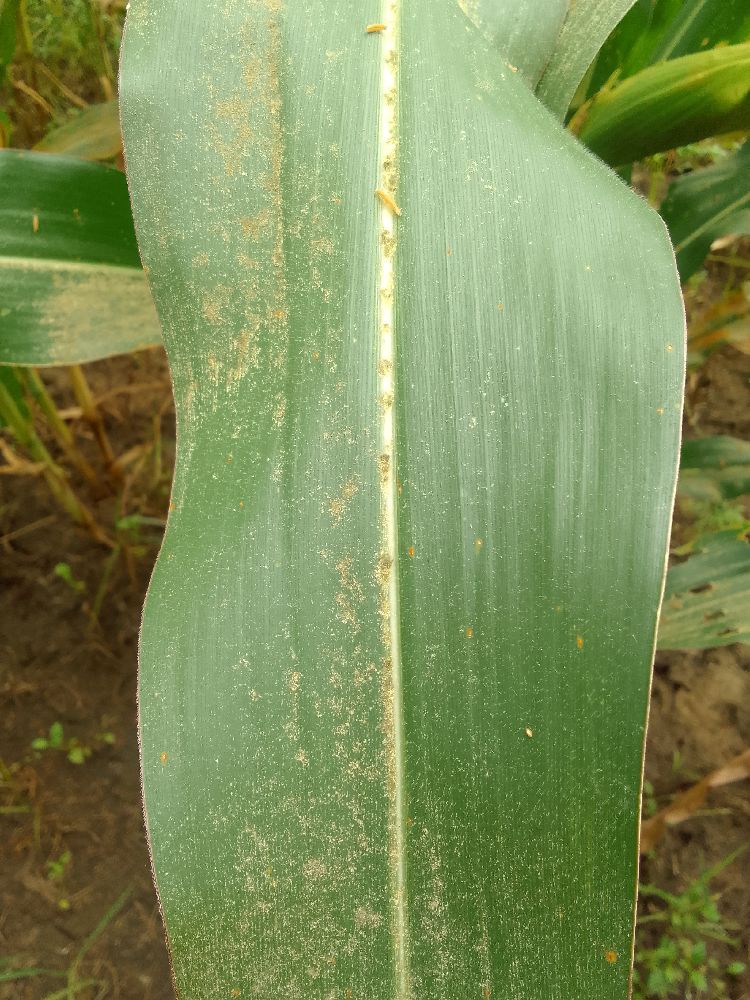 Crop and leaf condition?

maize, healthy
